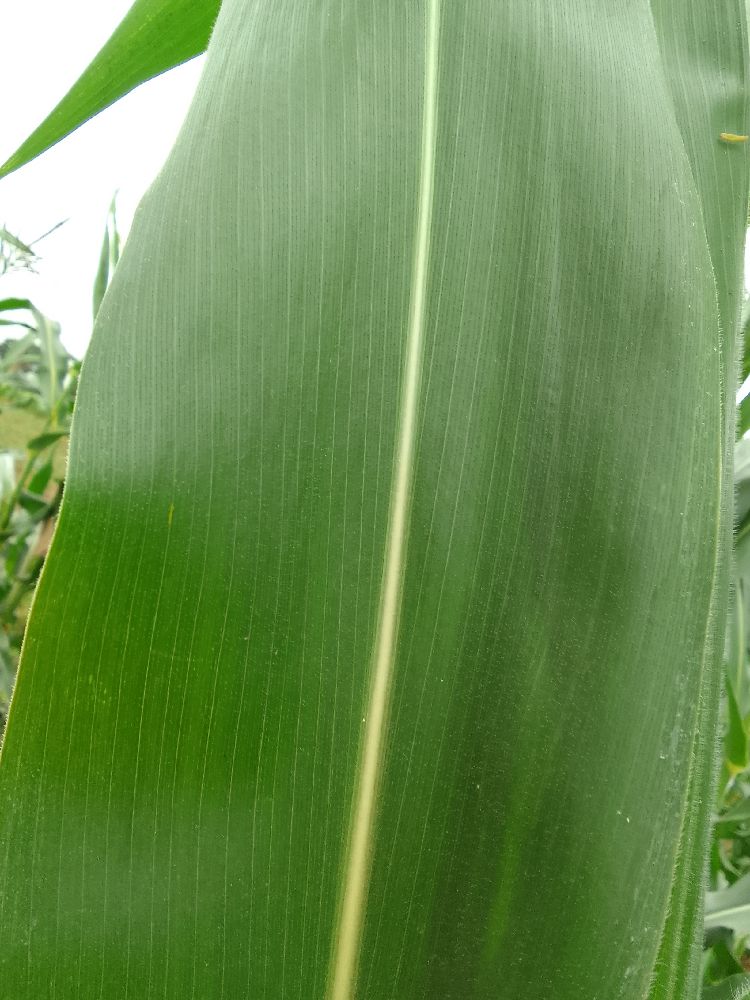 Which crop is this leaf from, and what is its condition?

maize, healthy
